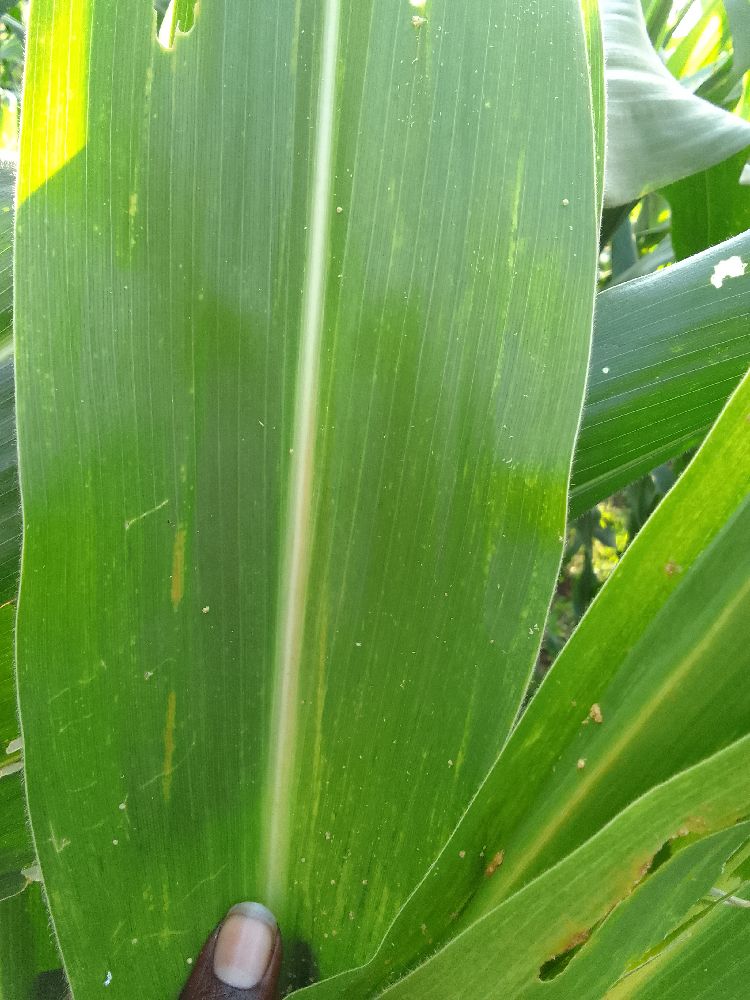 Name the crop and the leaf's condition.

maize, healthy
